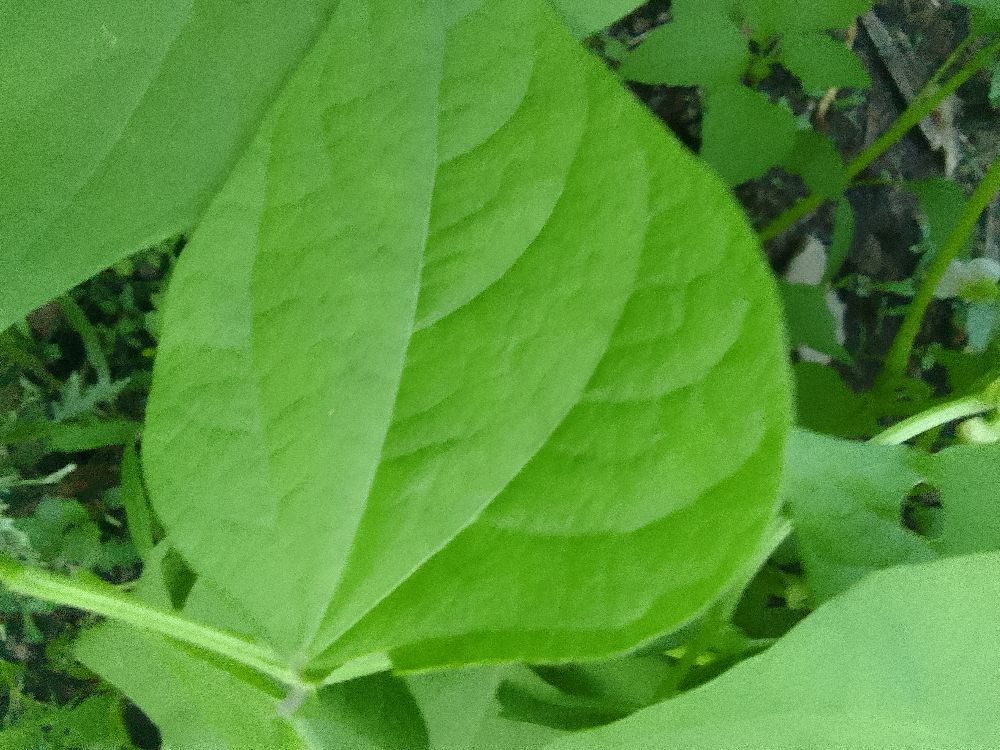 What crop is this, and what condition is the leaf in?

common bean, healthy
